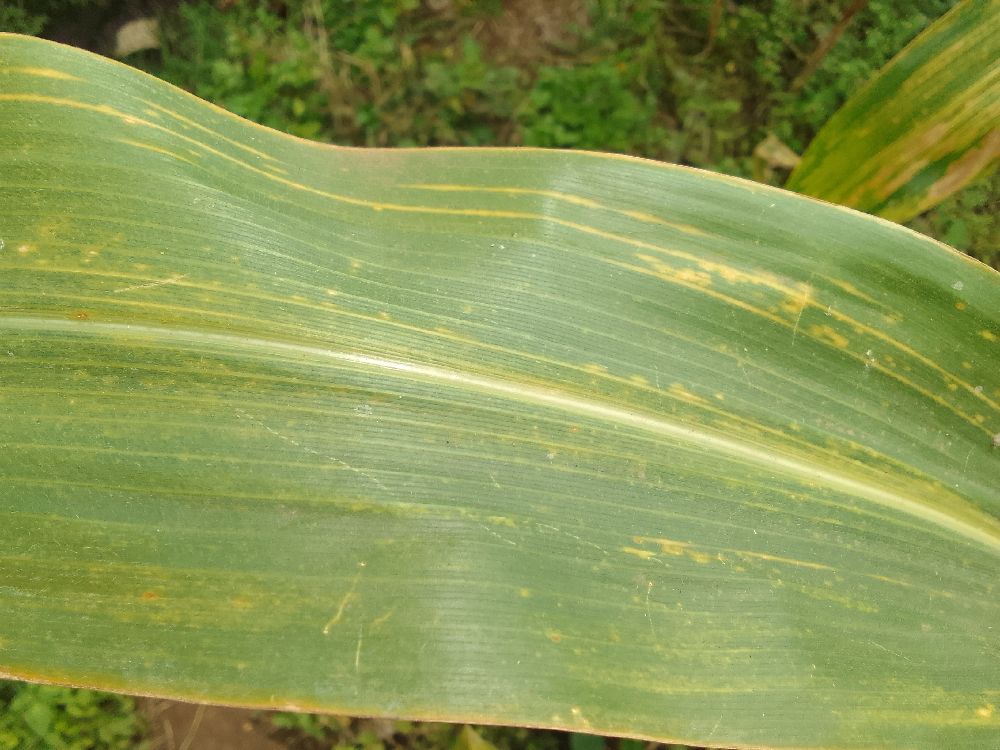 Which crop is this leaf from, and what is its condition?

maize, maize lethal necrosis
